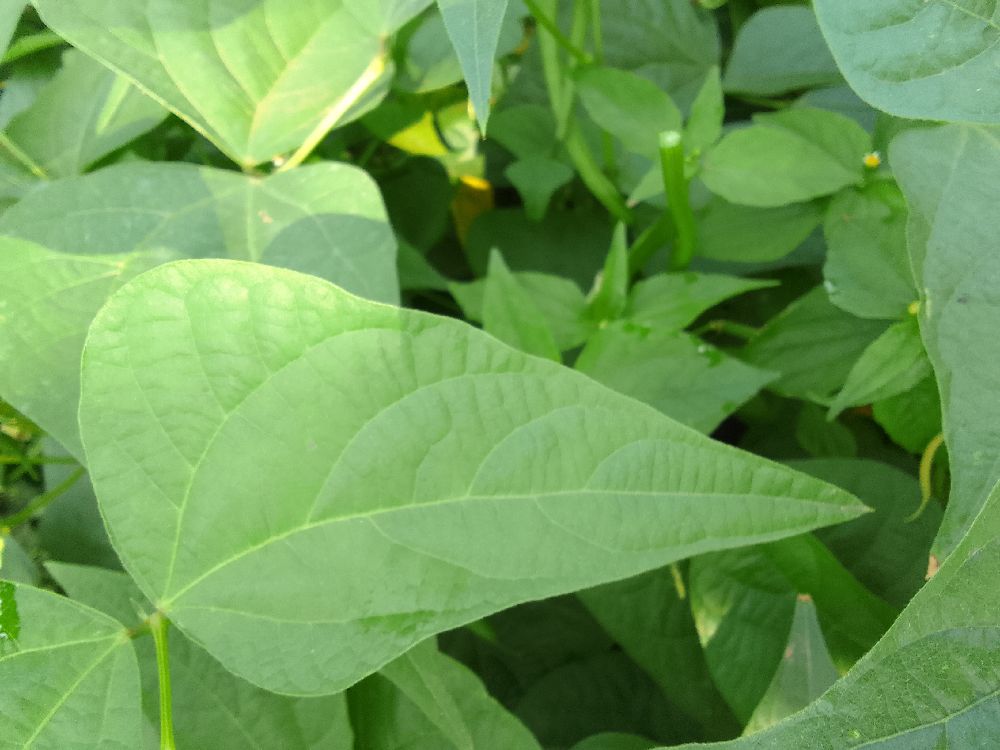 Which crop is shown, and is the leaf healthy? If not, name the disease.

common bean, healthy
